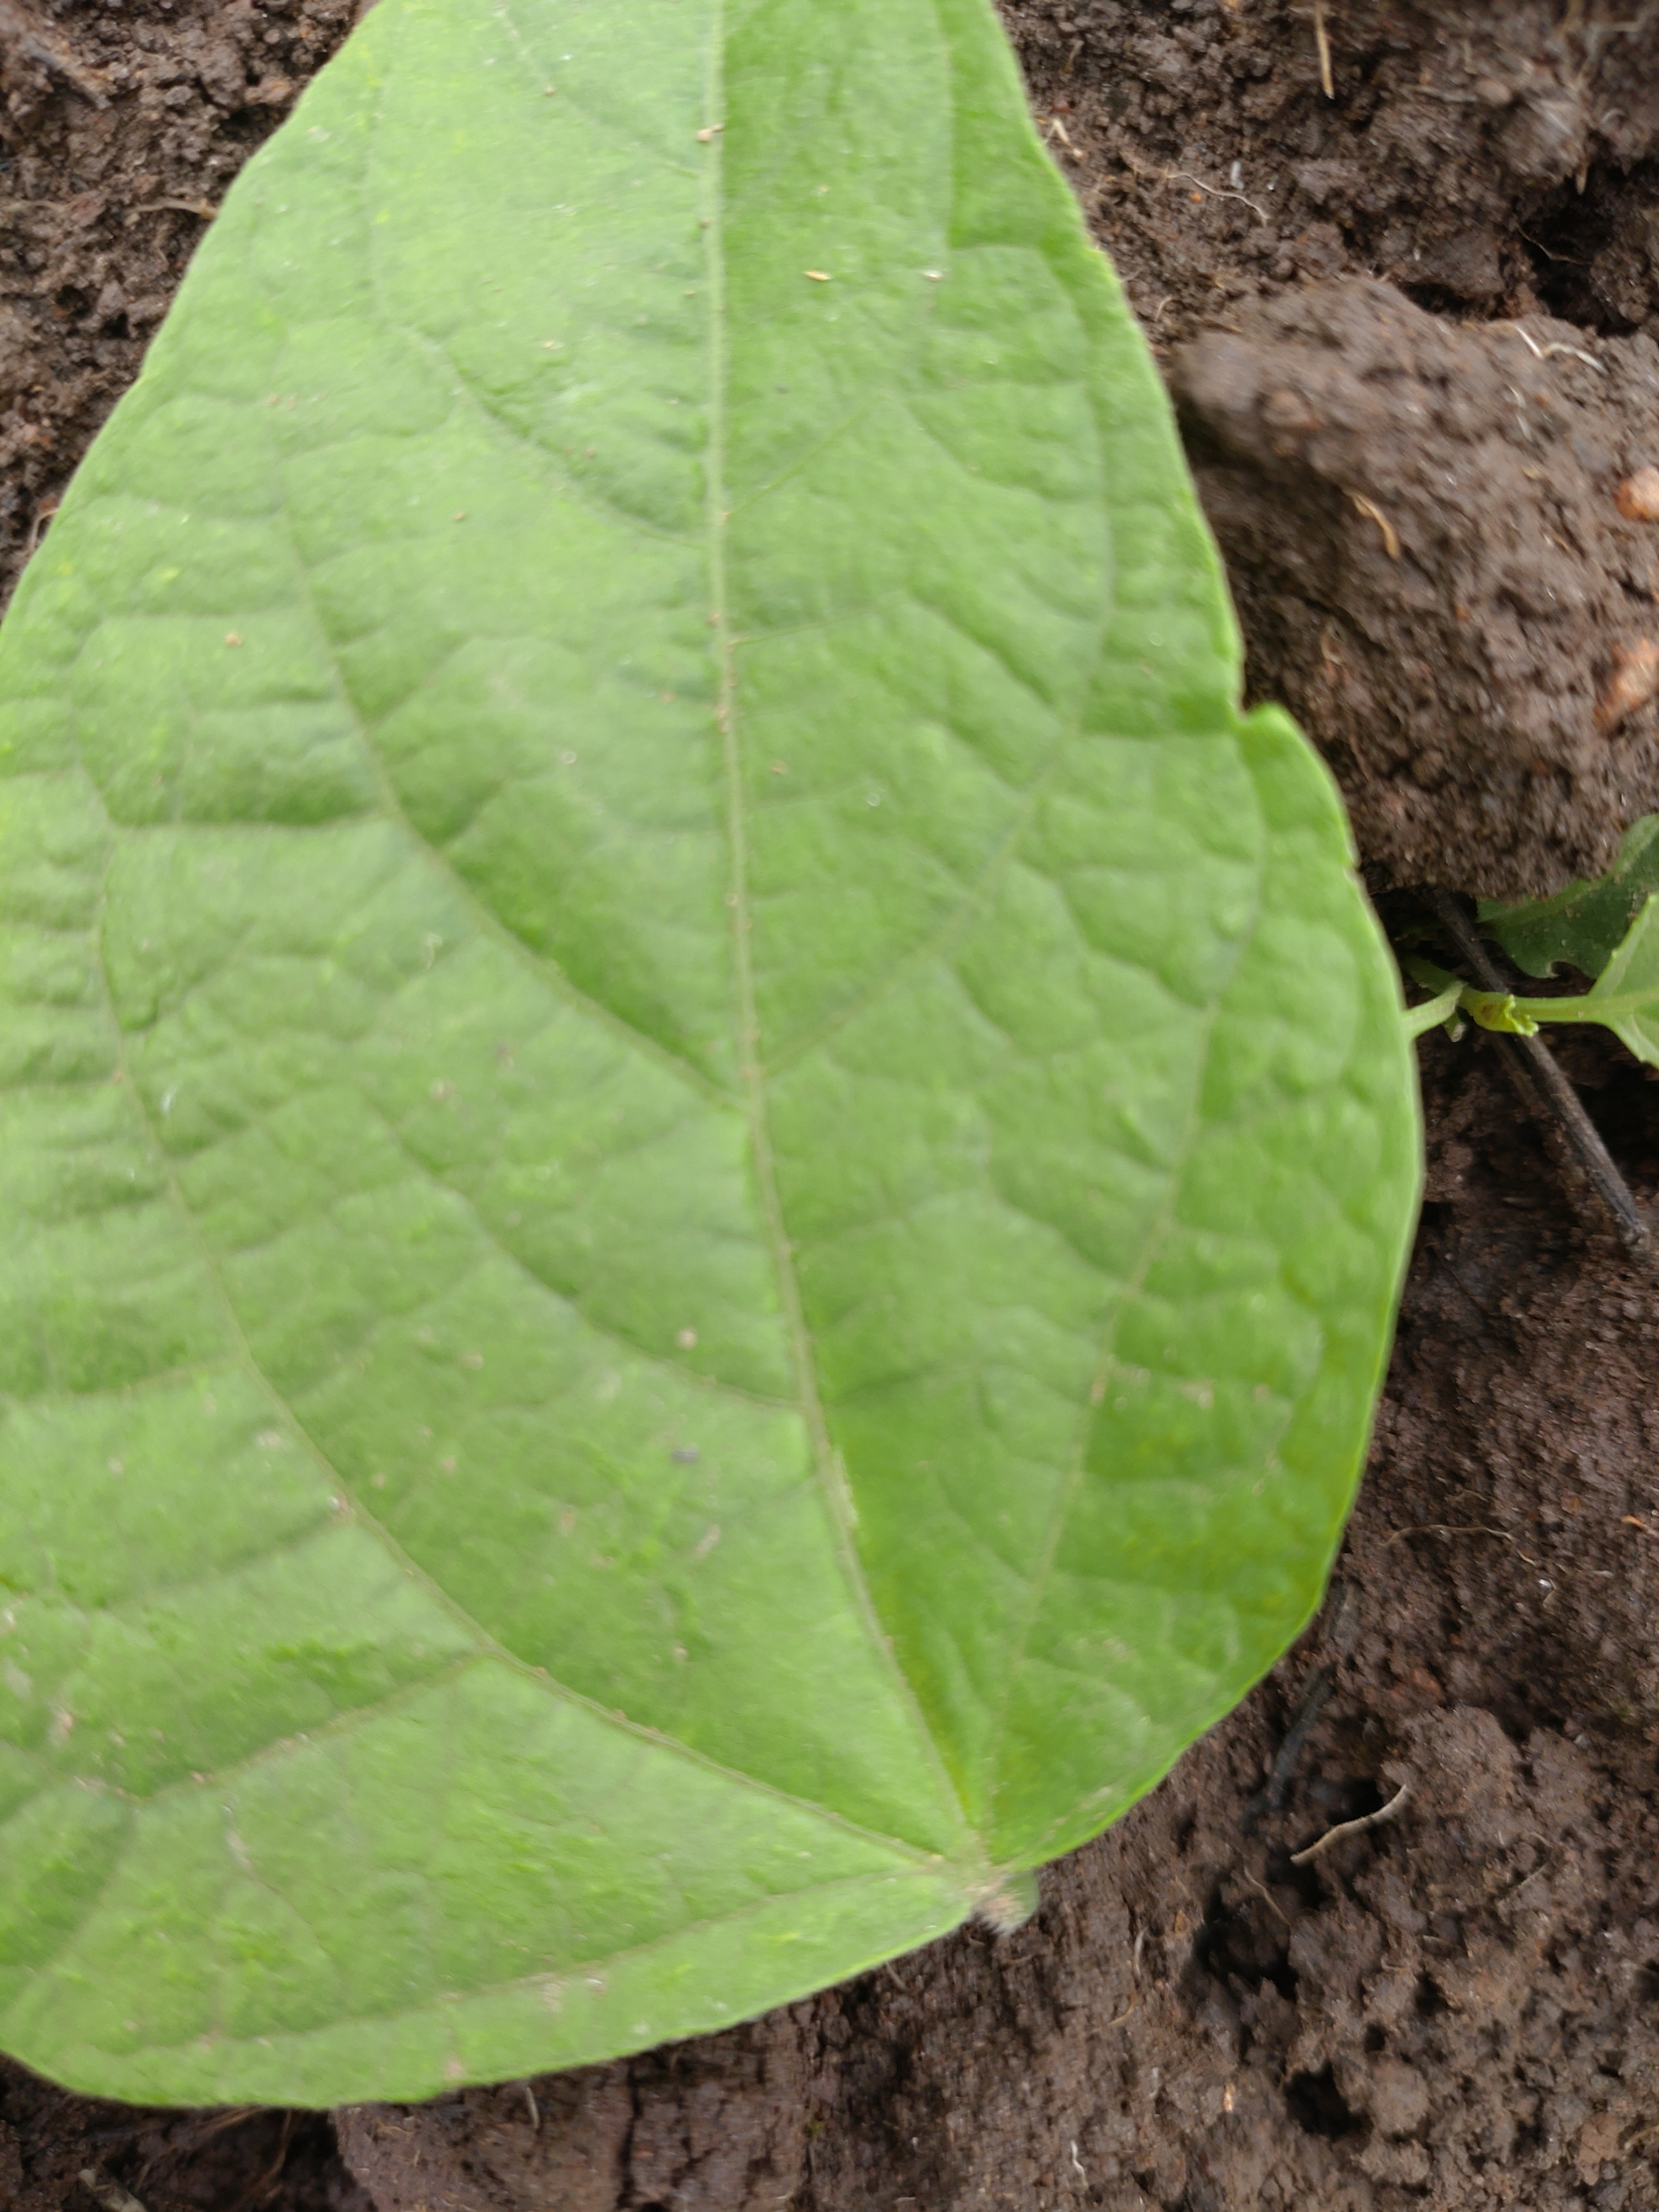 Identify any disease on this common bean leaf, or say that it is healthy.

healthy
